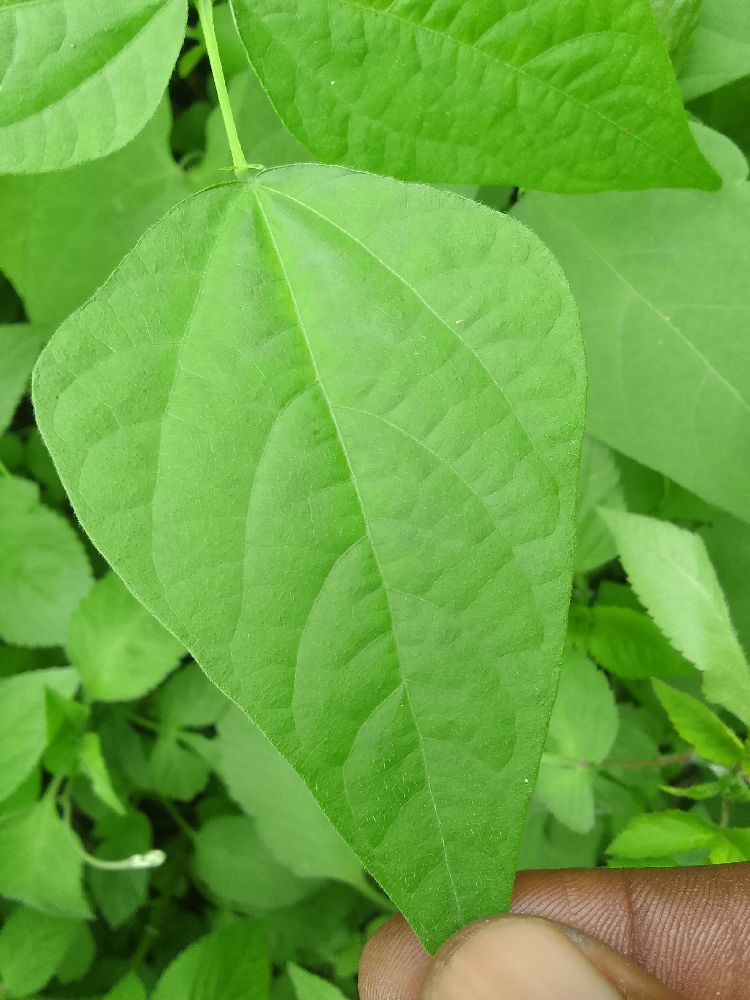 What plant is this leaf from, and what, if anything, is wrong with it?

common bean, healthy
